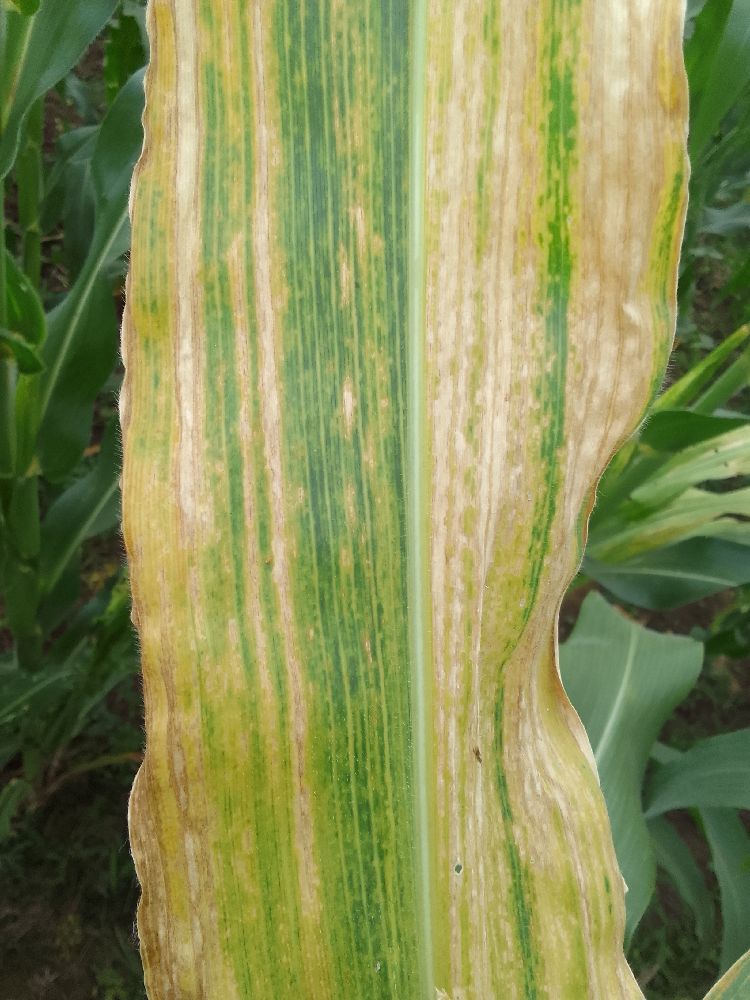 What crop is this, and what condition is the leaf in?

maize, maize lethal necrosis
